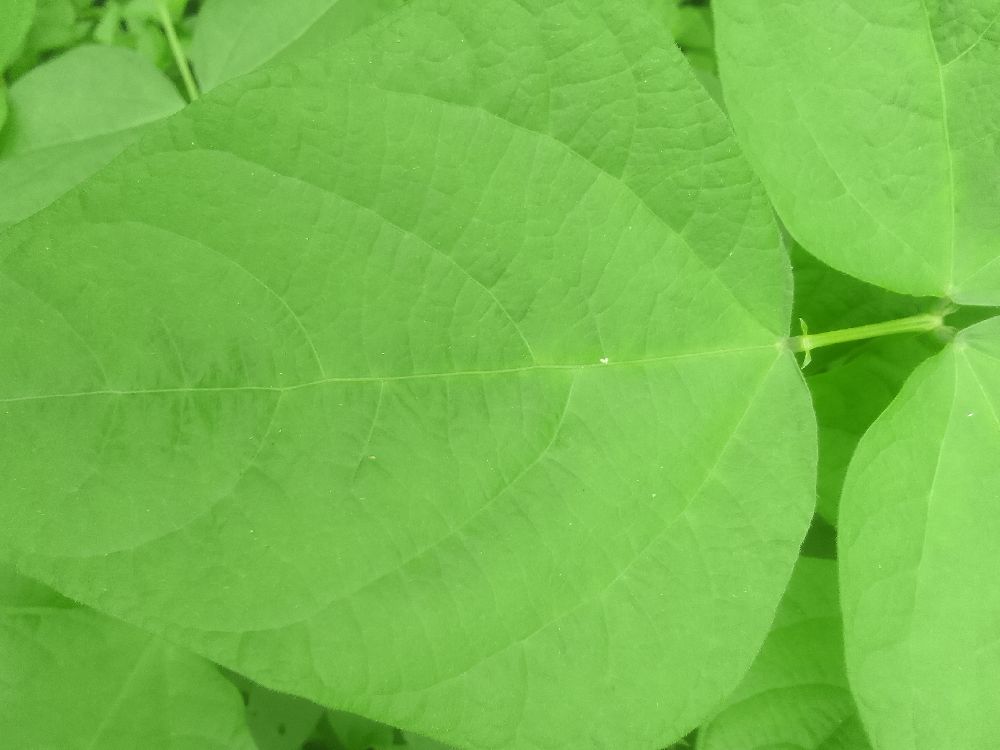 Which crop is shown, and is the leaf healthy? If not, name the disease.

common bean, healthy
